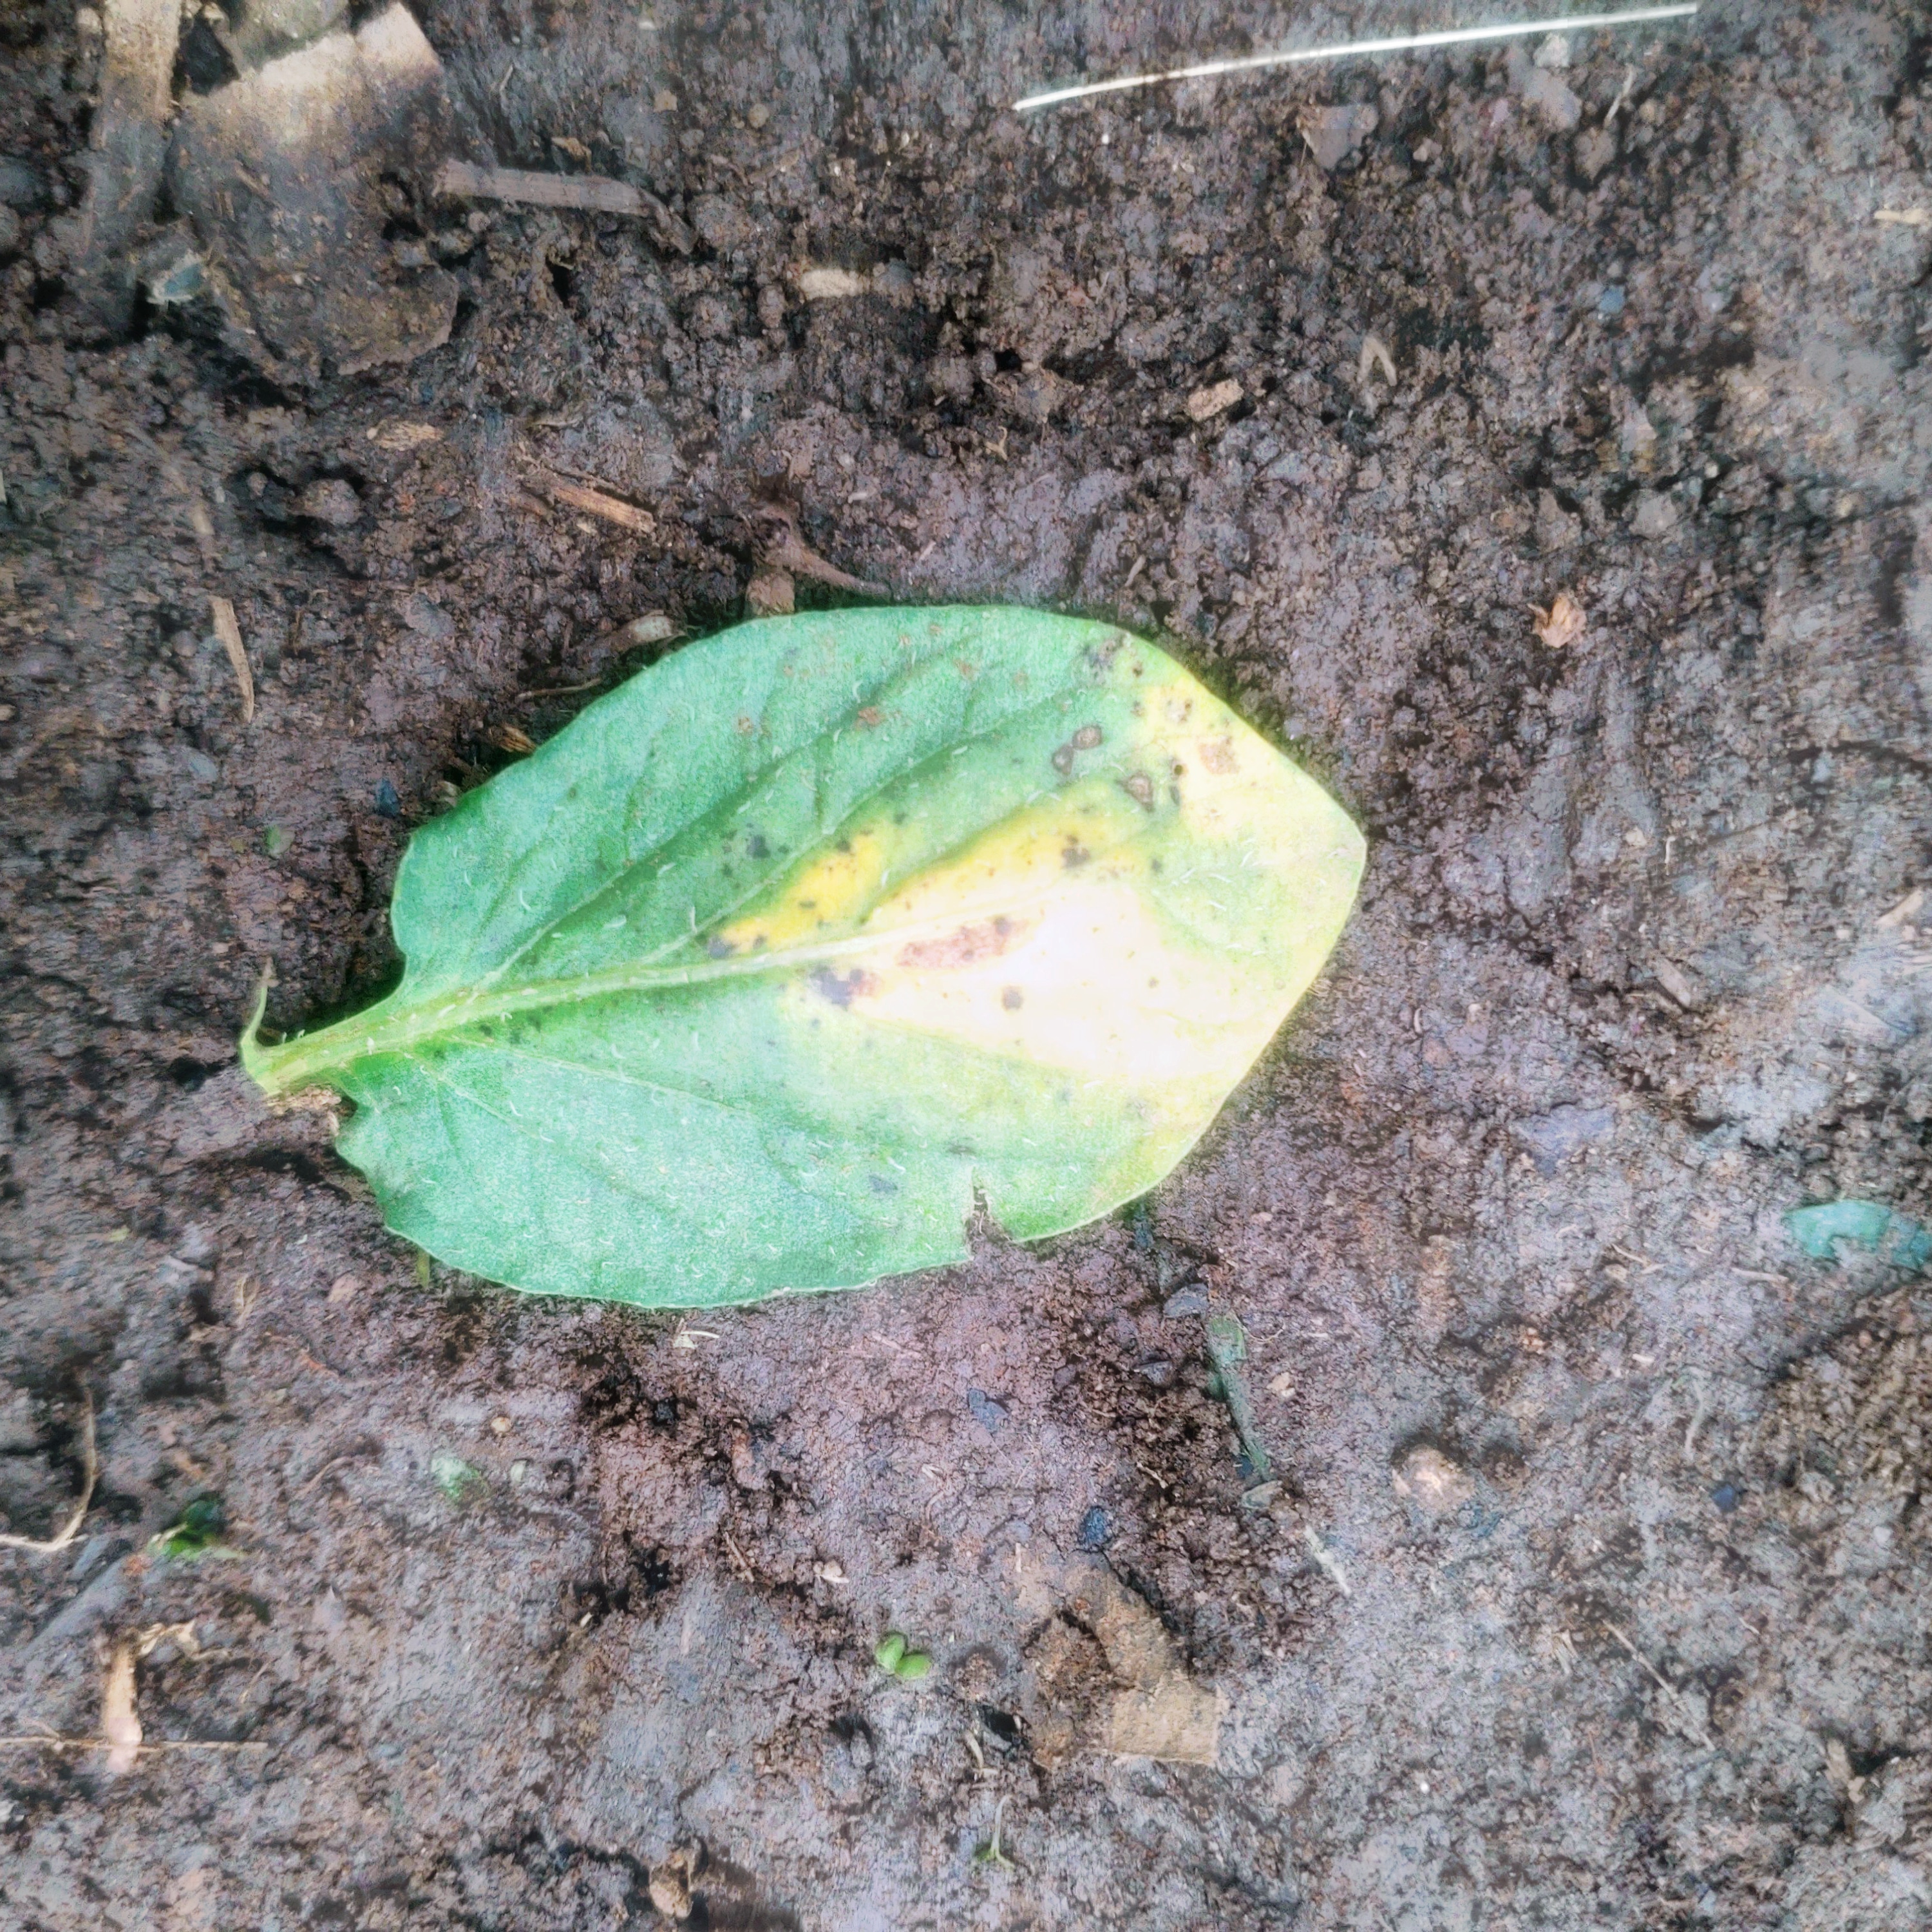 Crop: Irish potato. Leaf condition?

late blight
